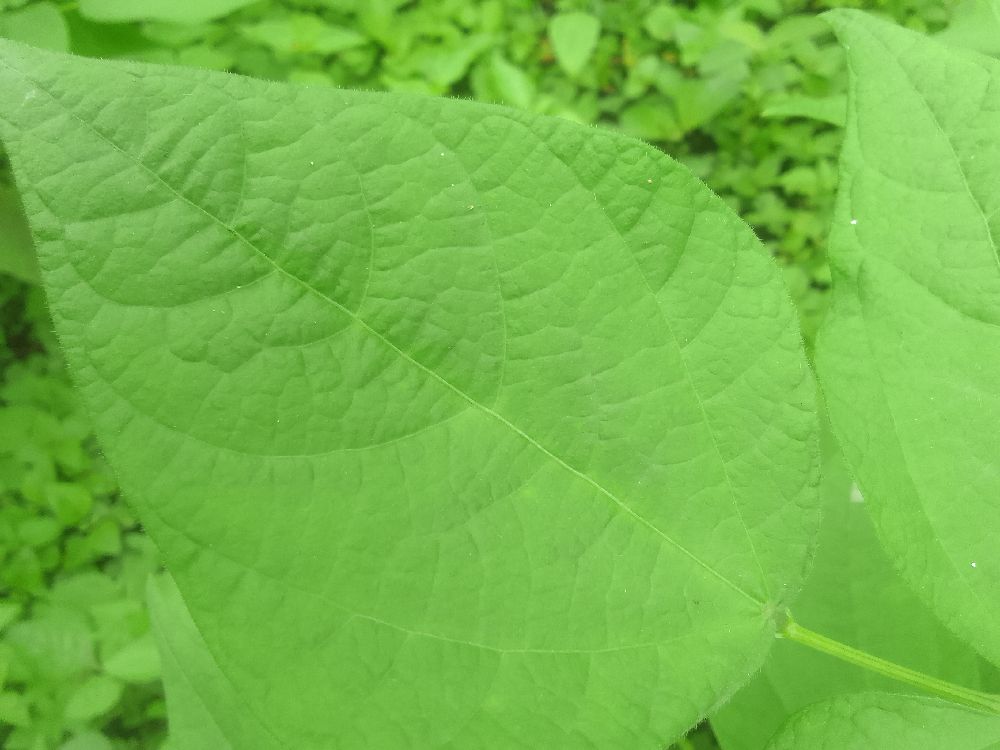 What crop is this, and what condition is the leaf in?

common bean, healthy
